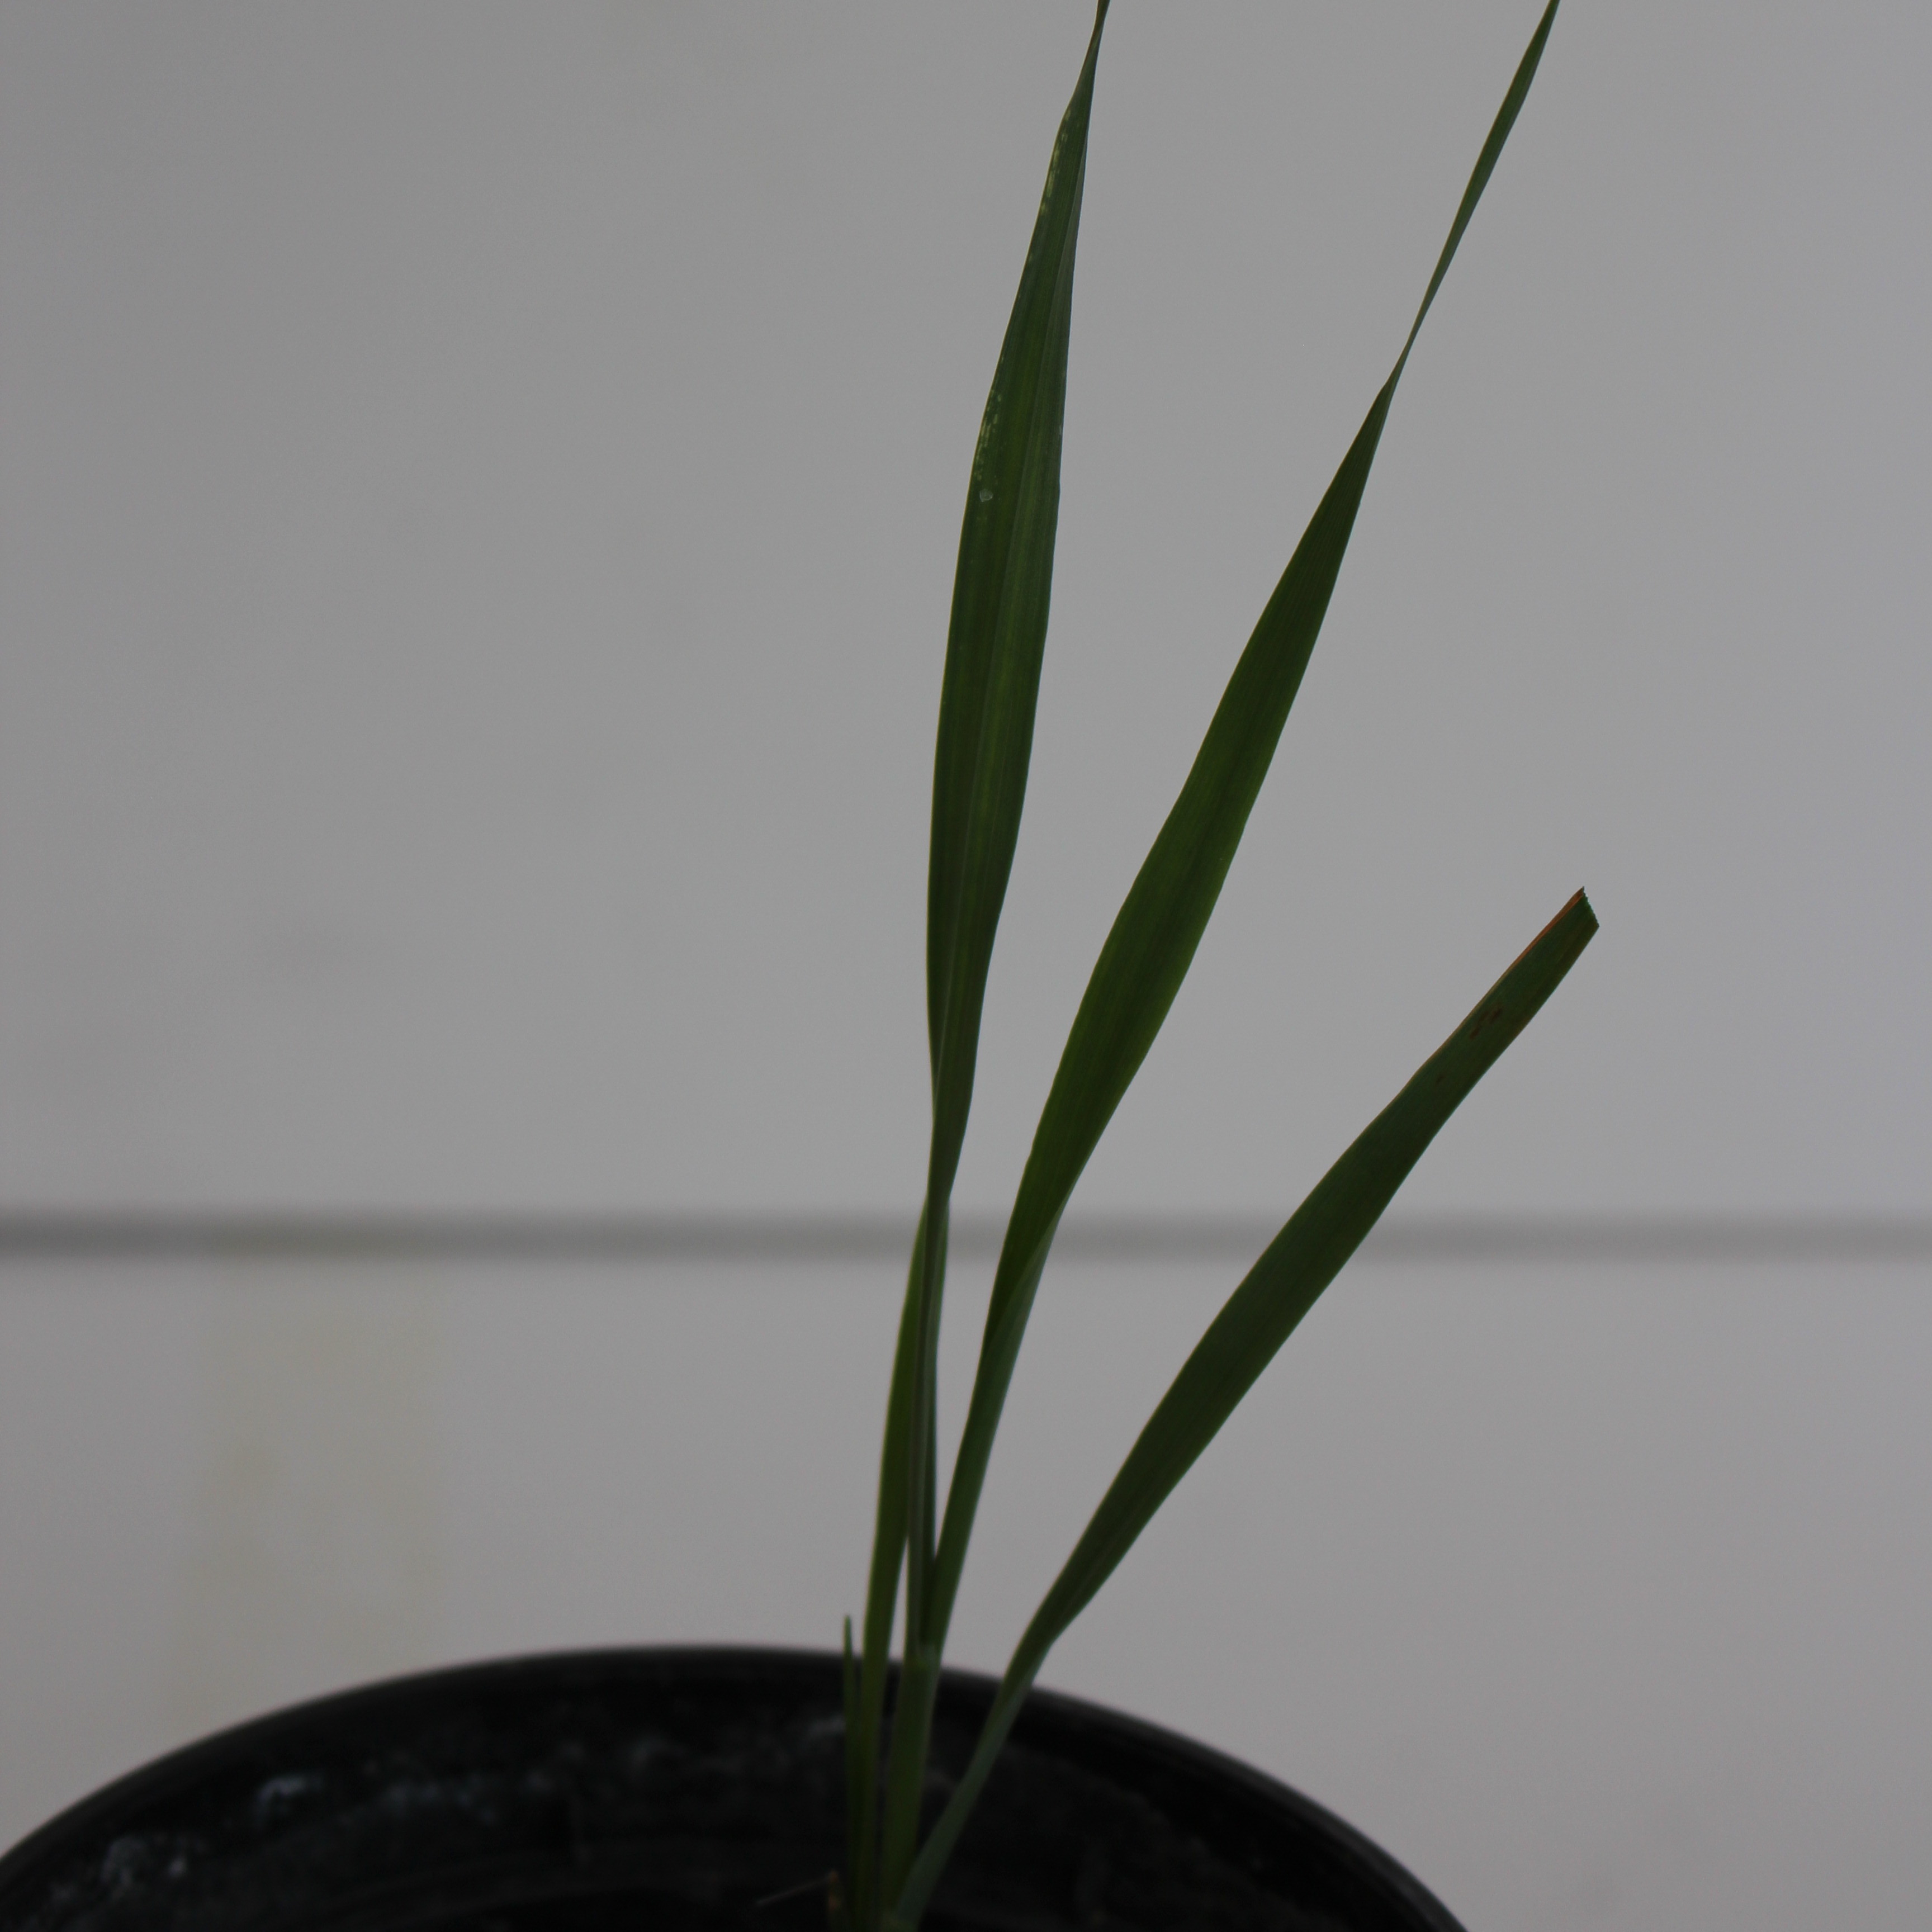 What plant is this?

Avena sterilis
